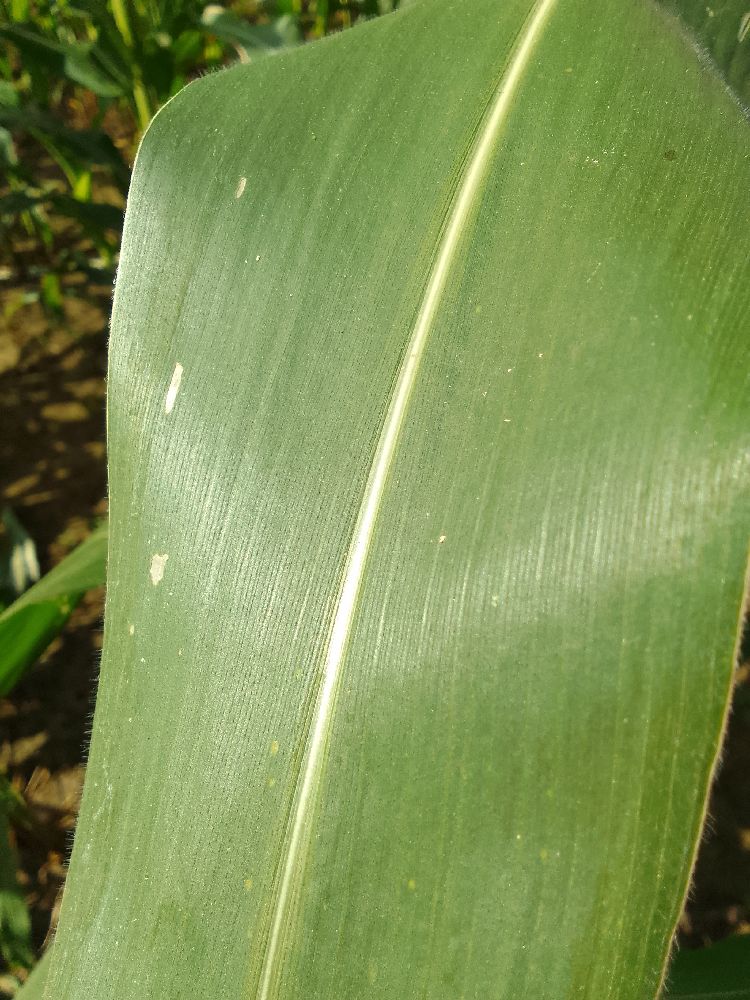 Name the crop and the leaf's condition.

maize, healthy
